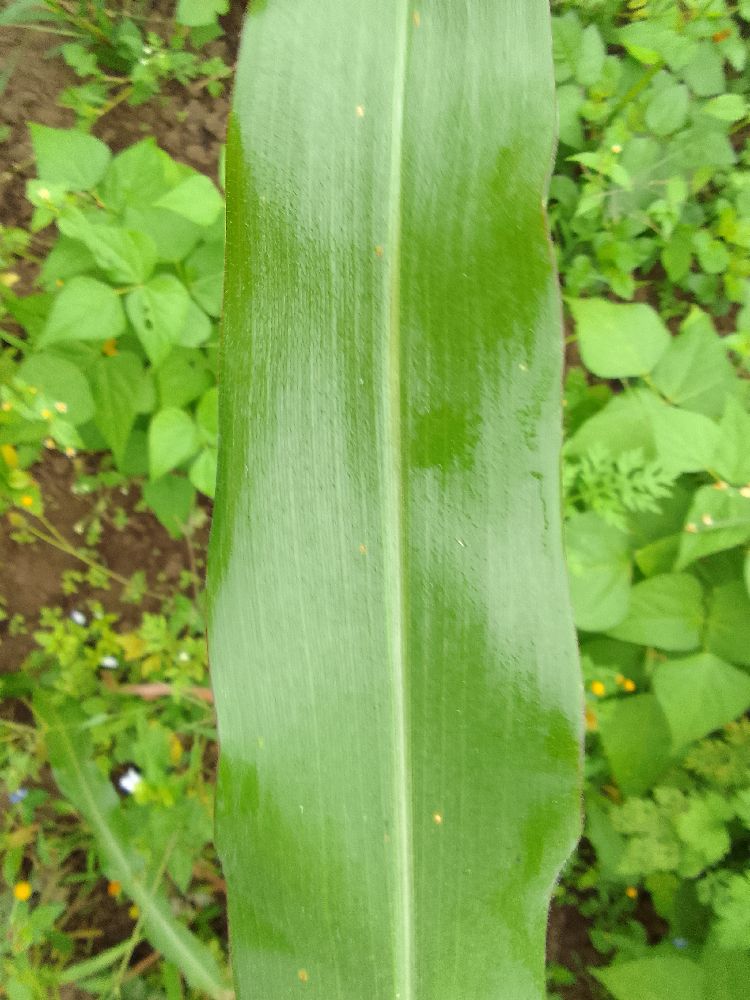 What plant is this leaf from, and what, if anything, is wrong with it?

maize, healthy
